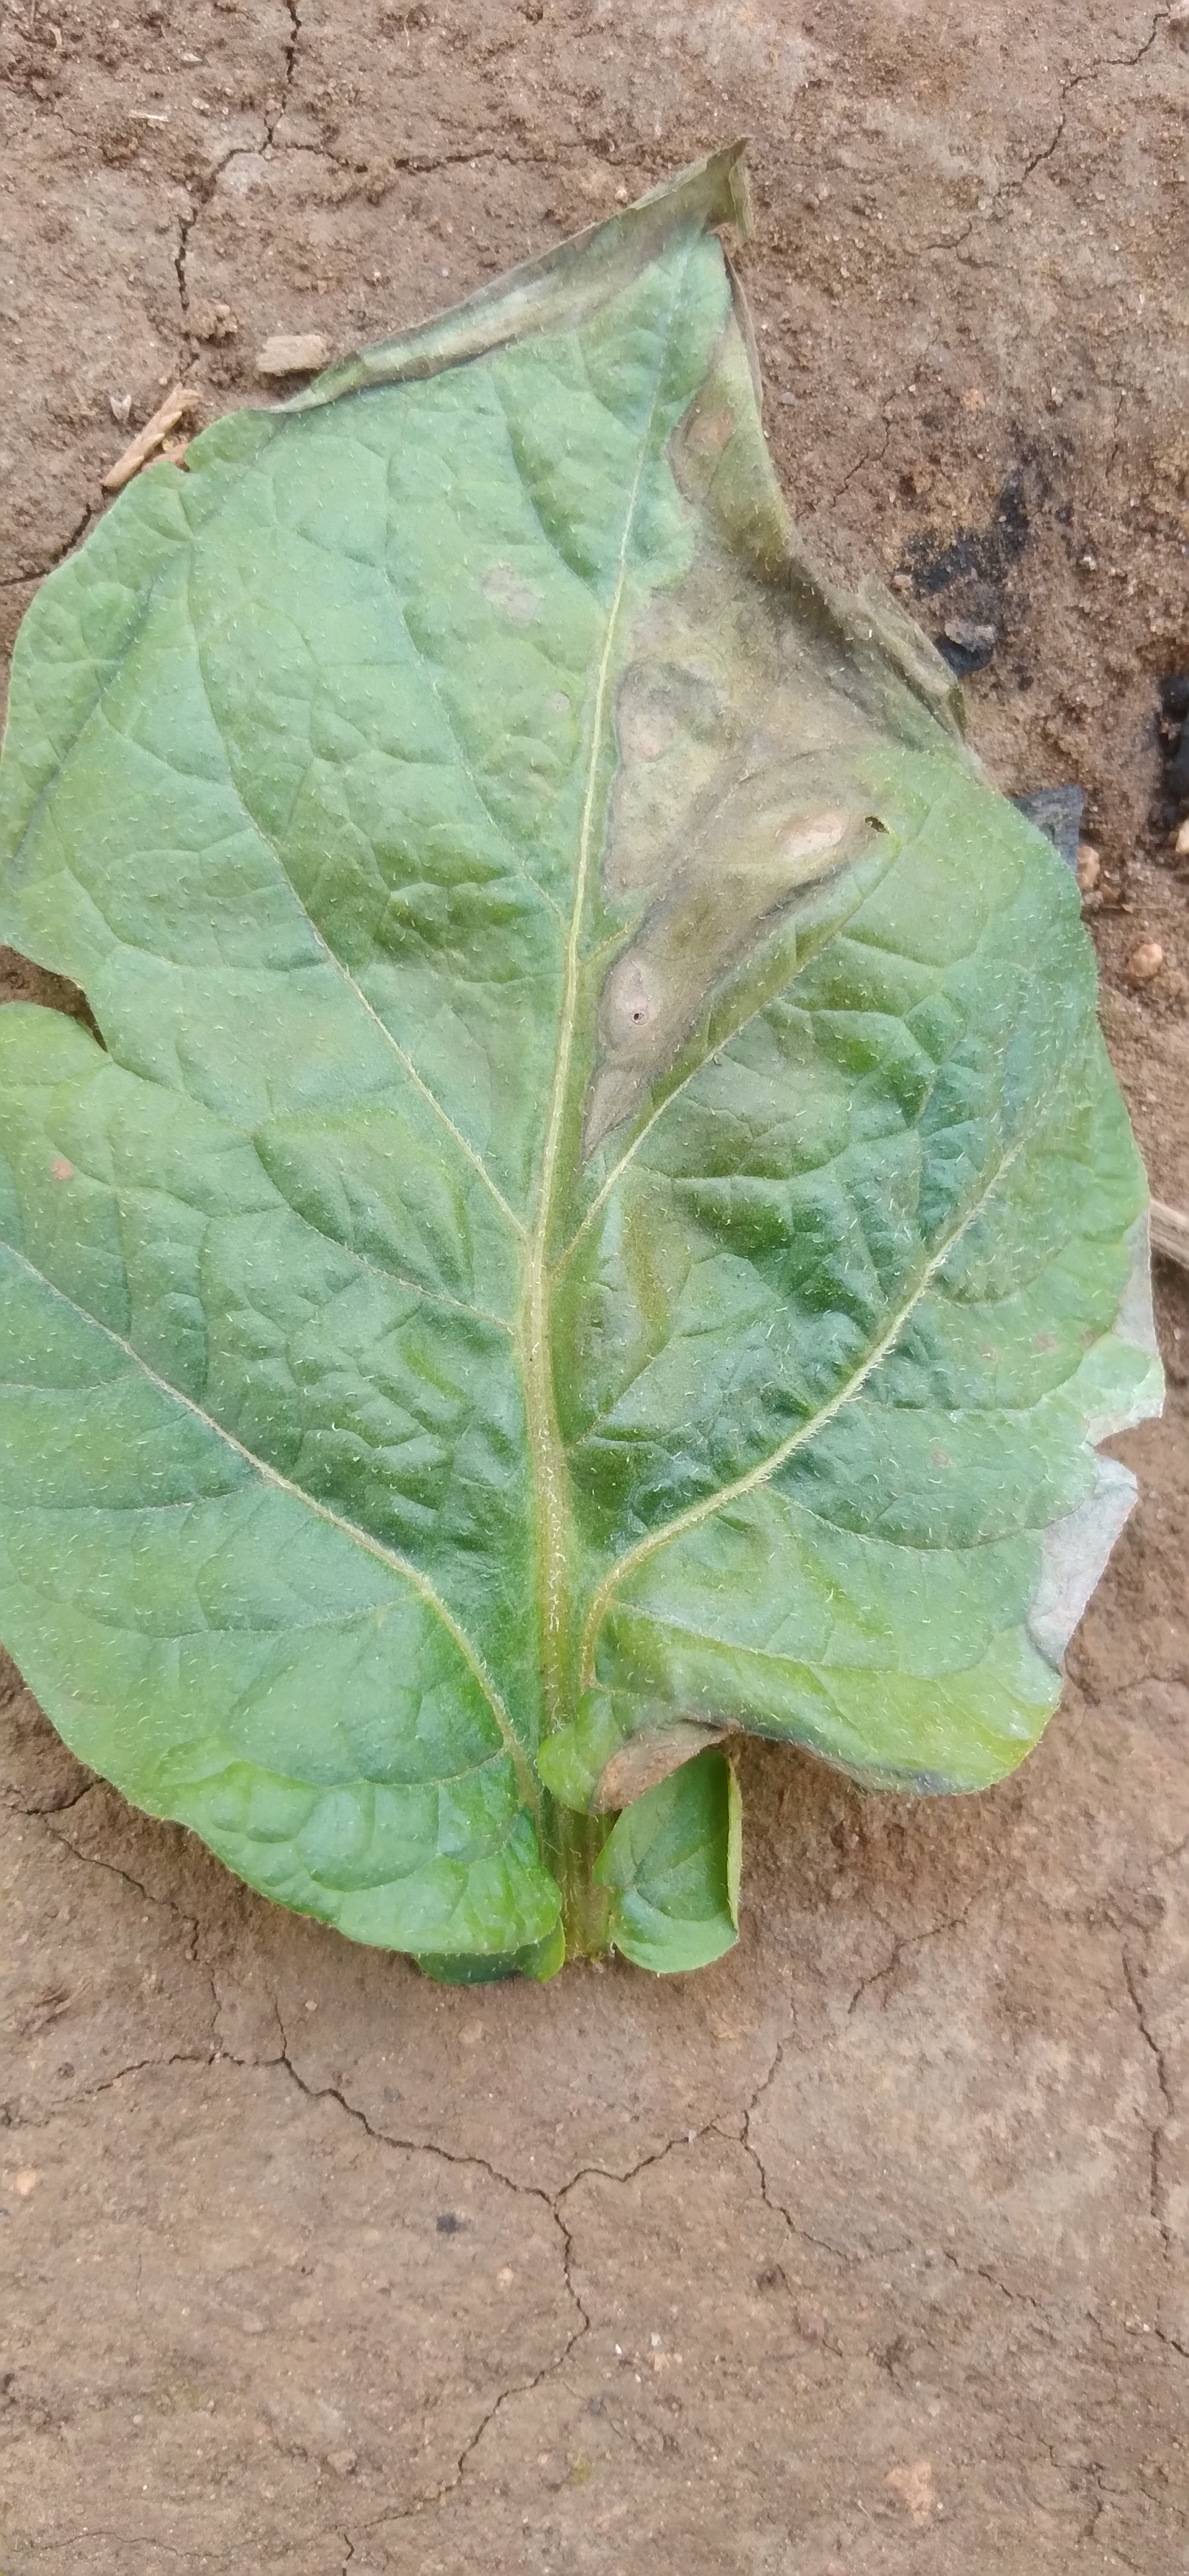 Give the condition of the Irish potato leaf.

early blight
